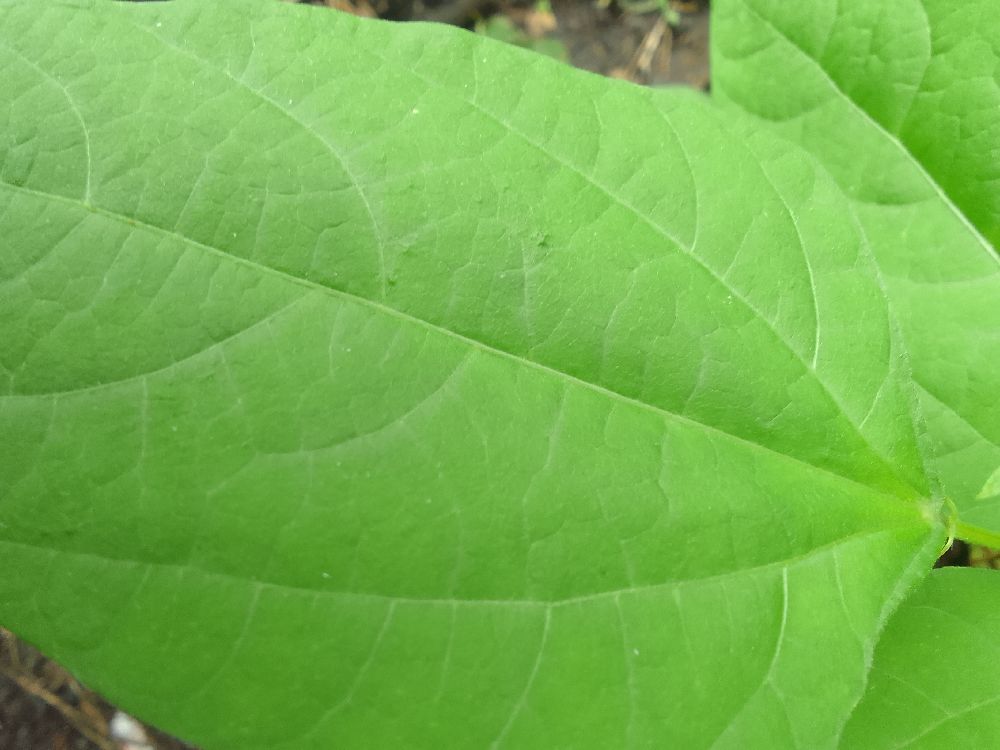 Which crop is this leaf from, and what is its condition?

common bean, healthy
